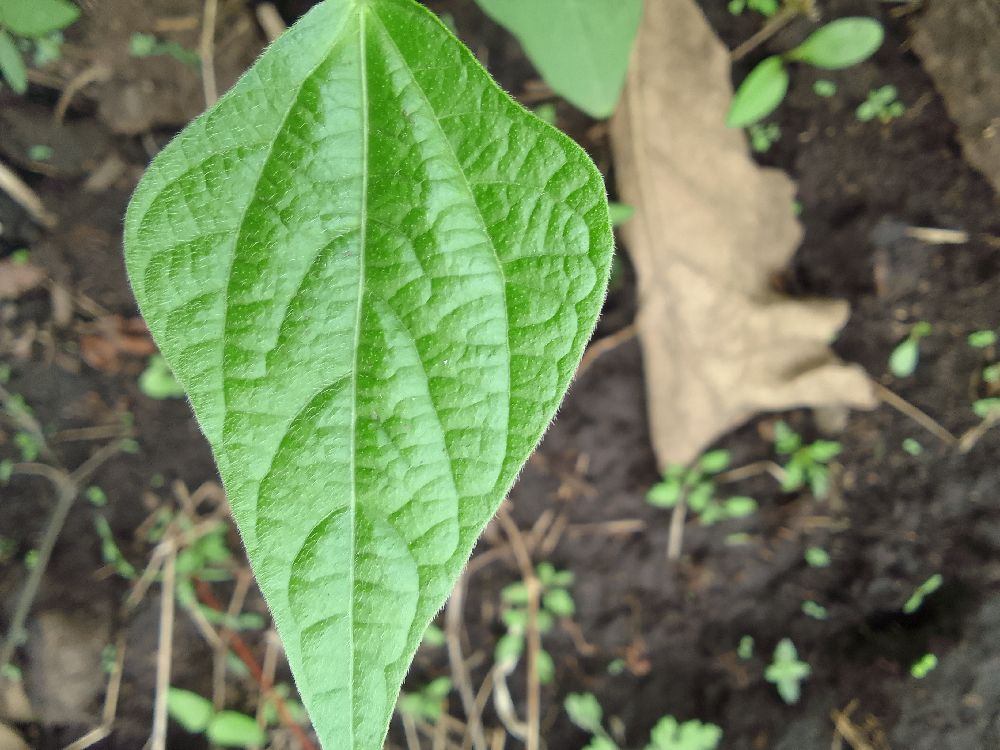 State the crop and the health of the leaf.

common bean, healthy
